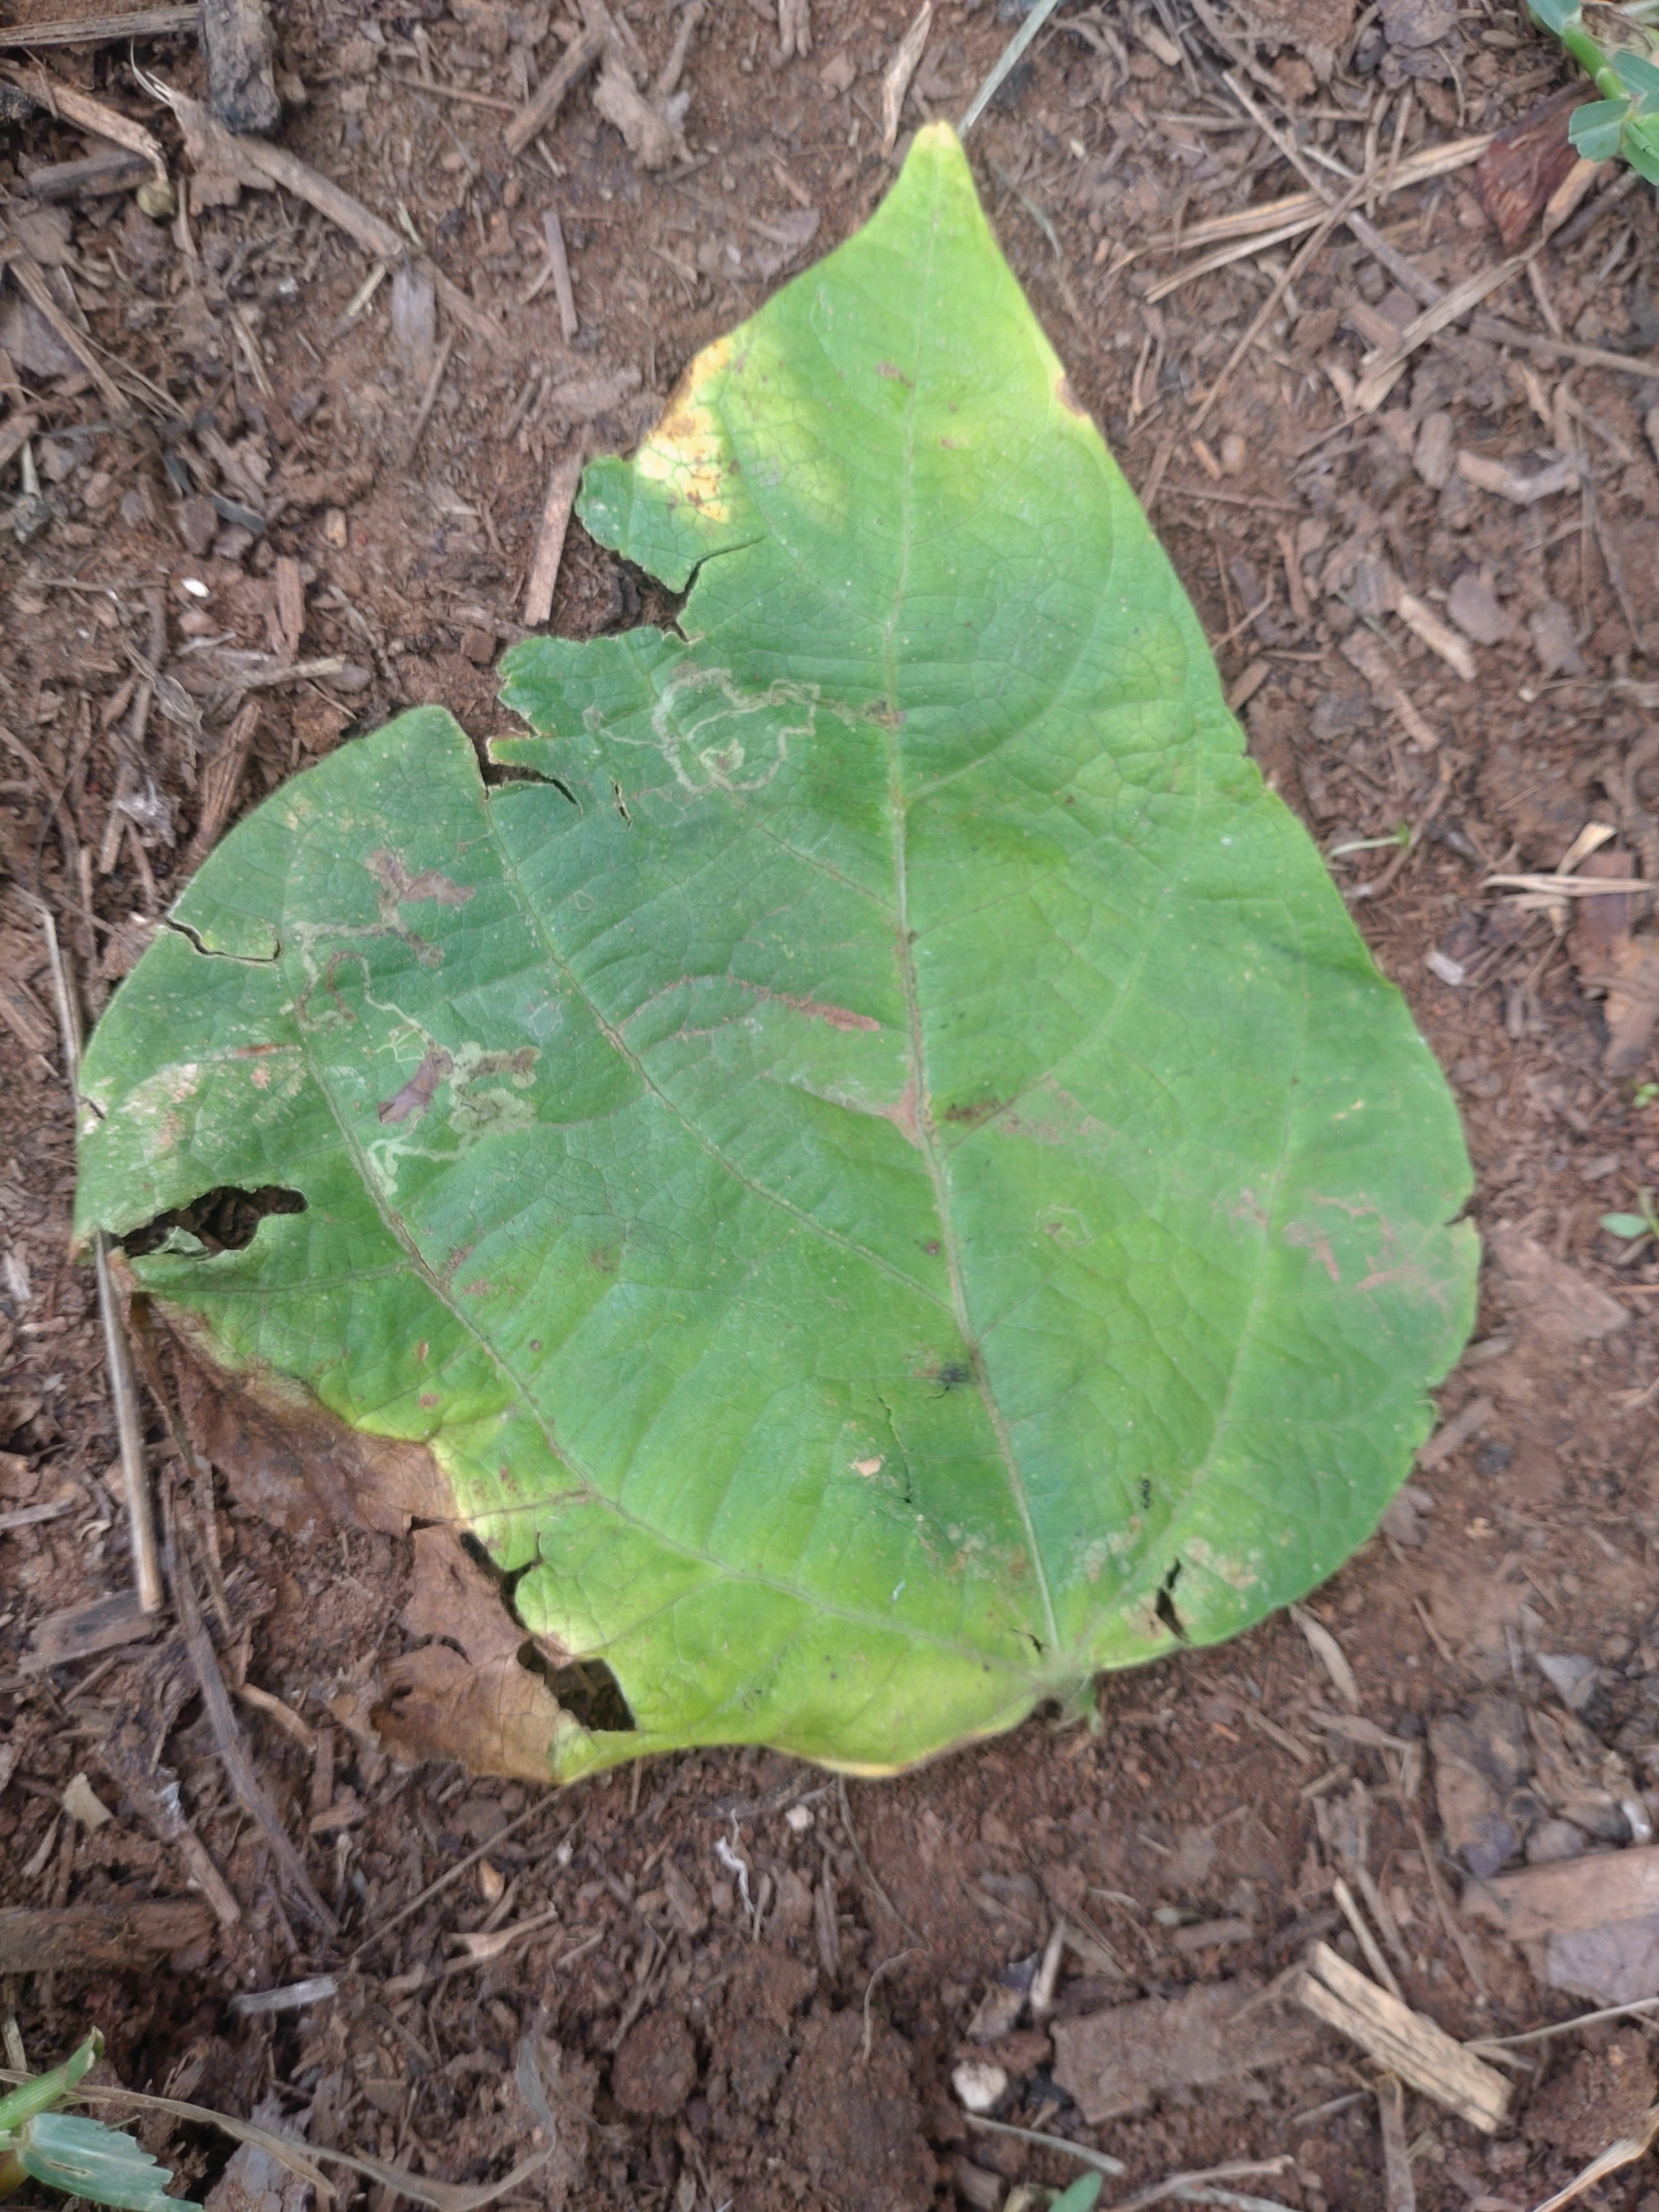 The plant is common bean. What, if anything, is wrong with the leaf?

anthracnose
